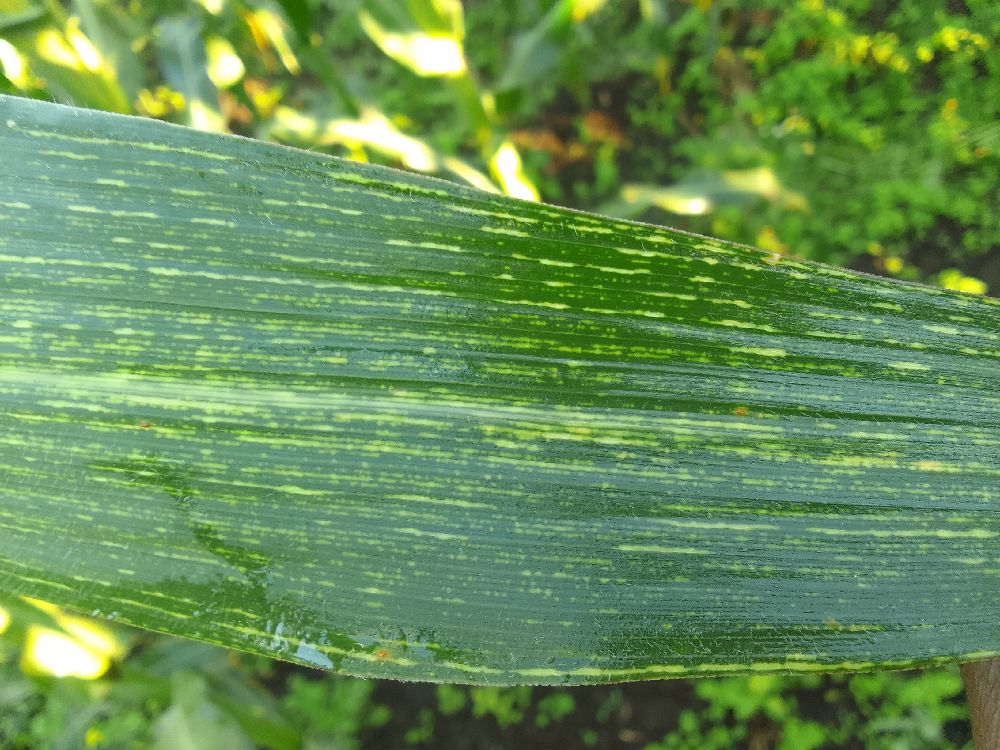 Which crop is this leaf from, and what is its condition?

maize, maize streak virus
